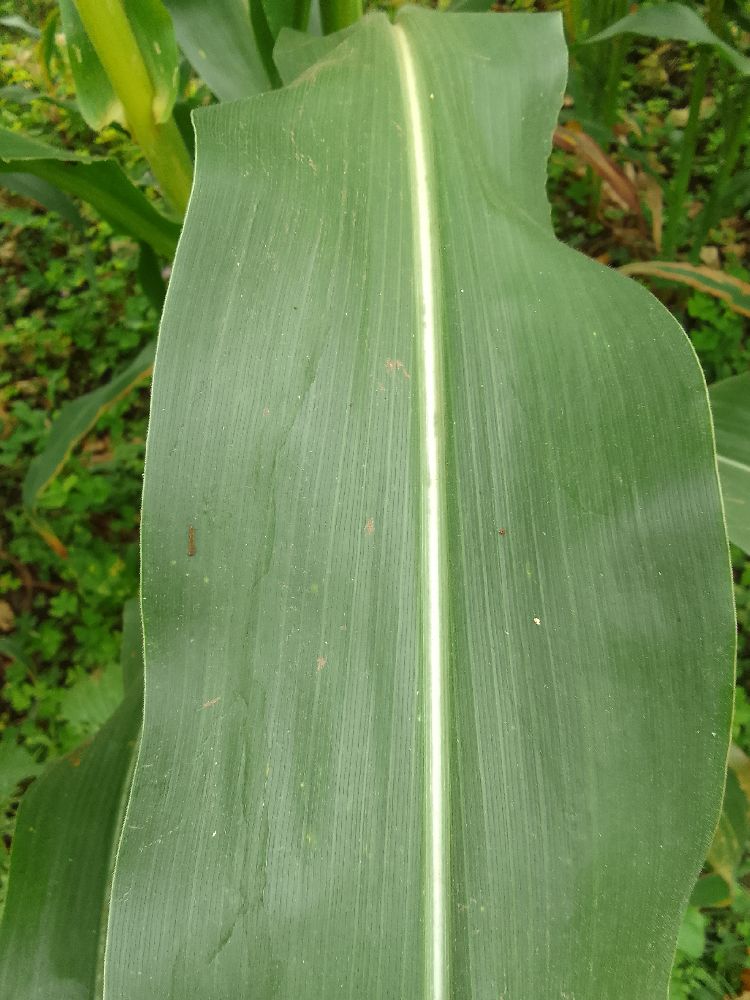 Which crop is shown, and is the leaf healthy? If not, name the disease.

maize, healthy
